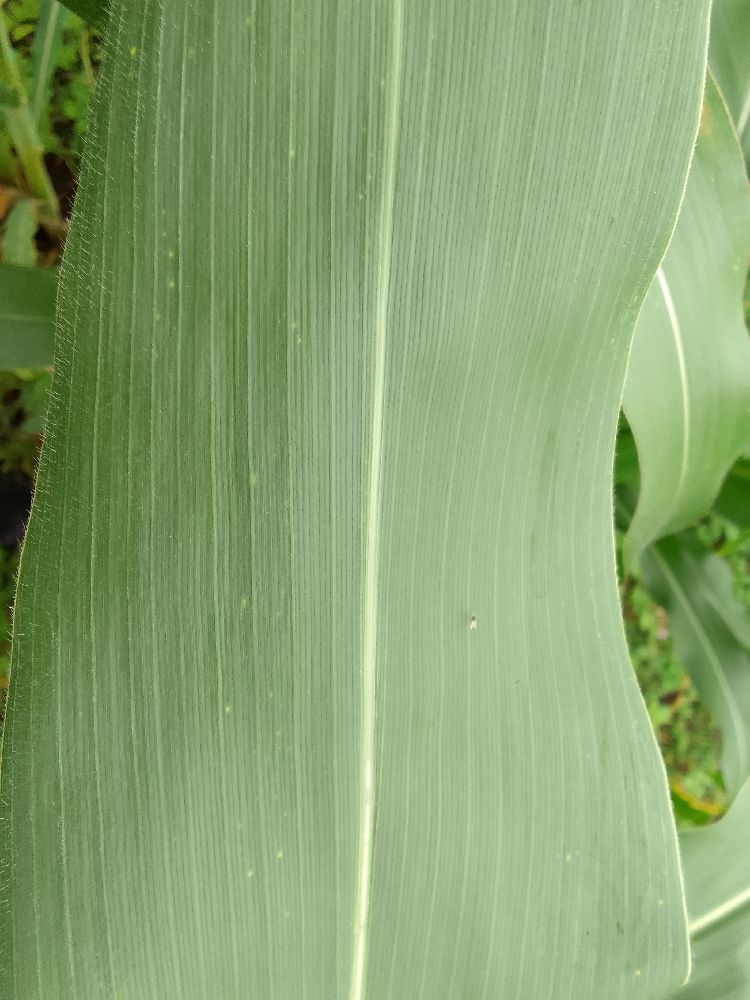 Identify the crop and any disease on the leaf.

maize, healthy
